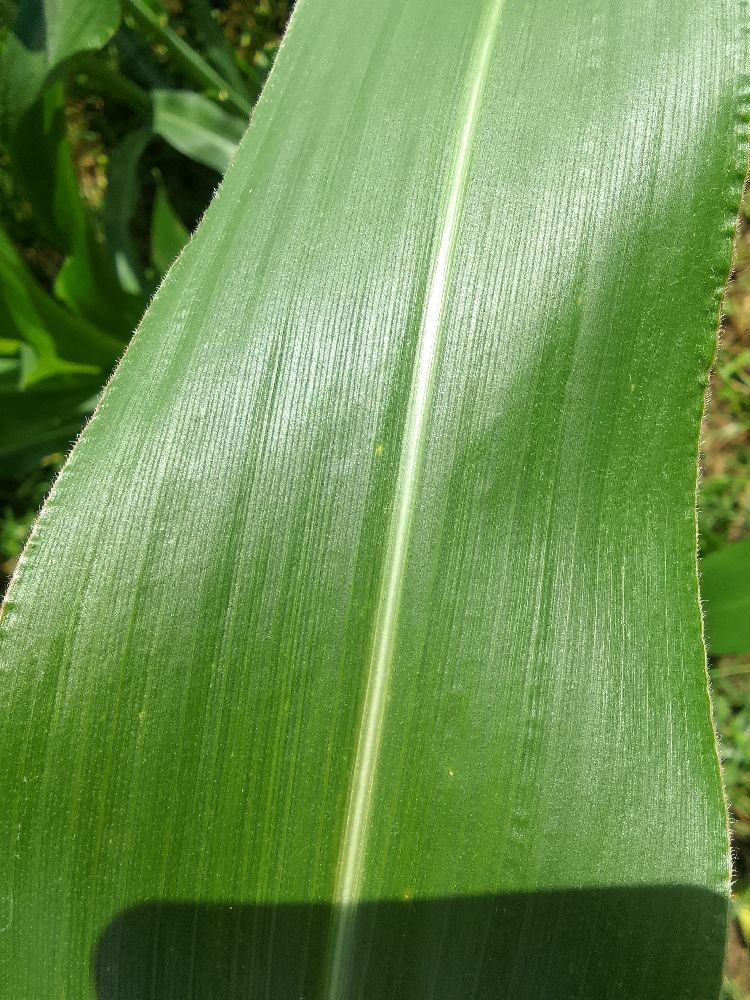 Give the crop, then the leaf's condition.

maize, healthy
